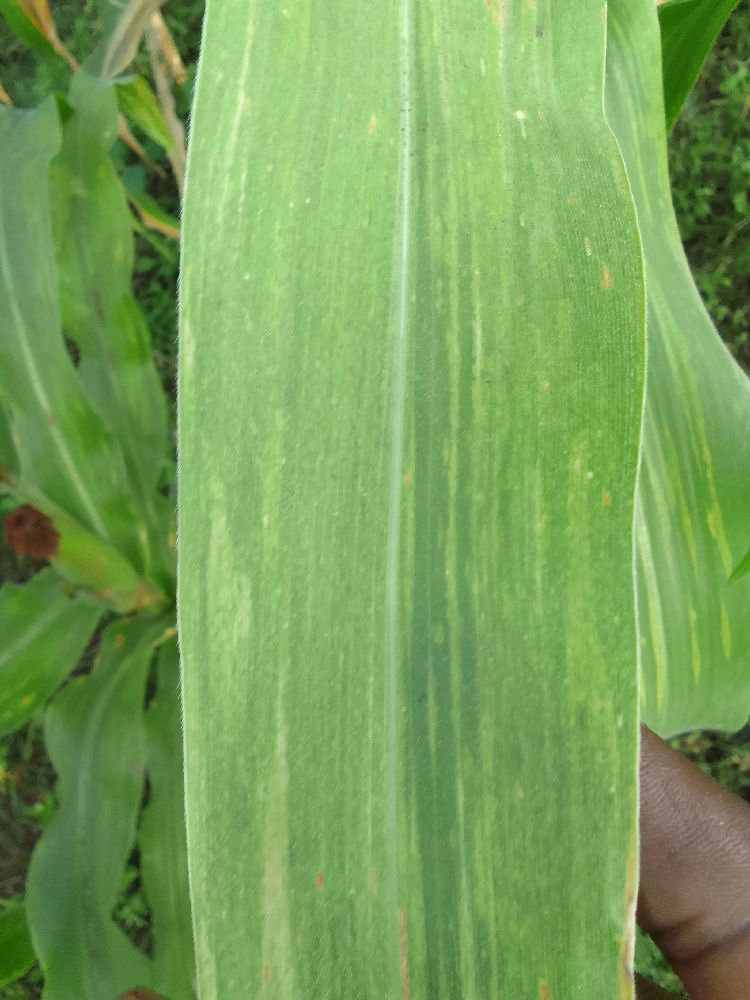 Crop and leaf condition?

maize, maize lethal necrosis
